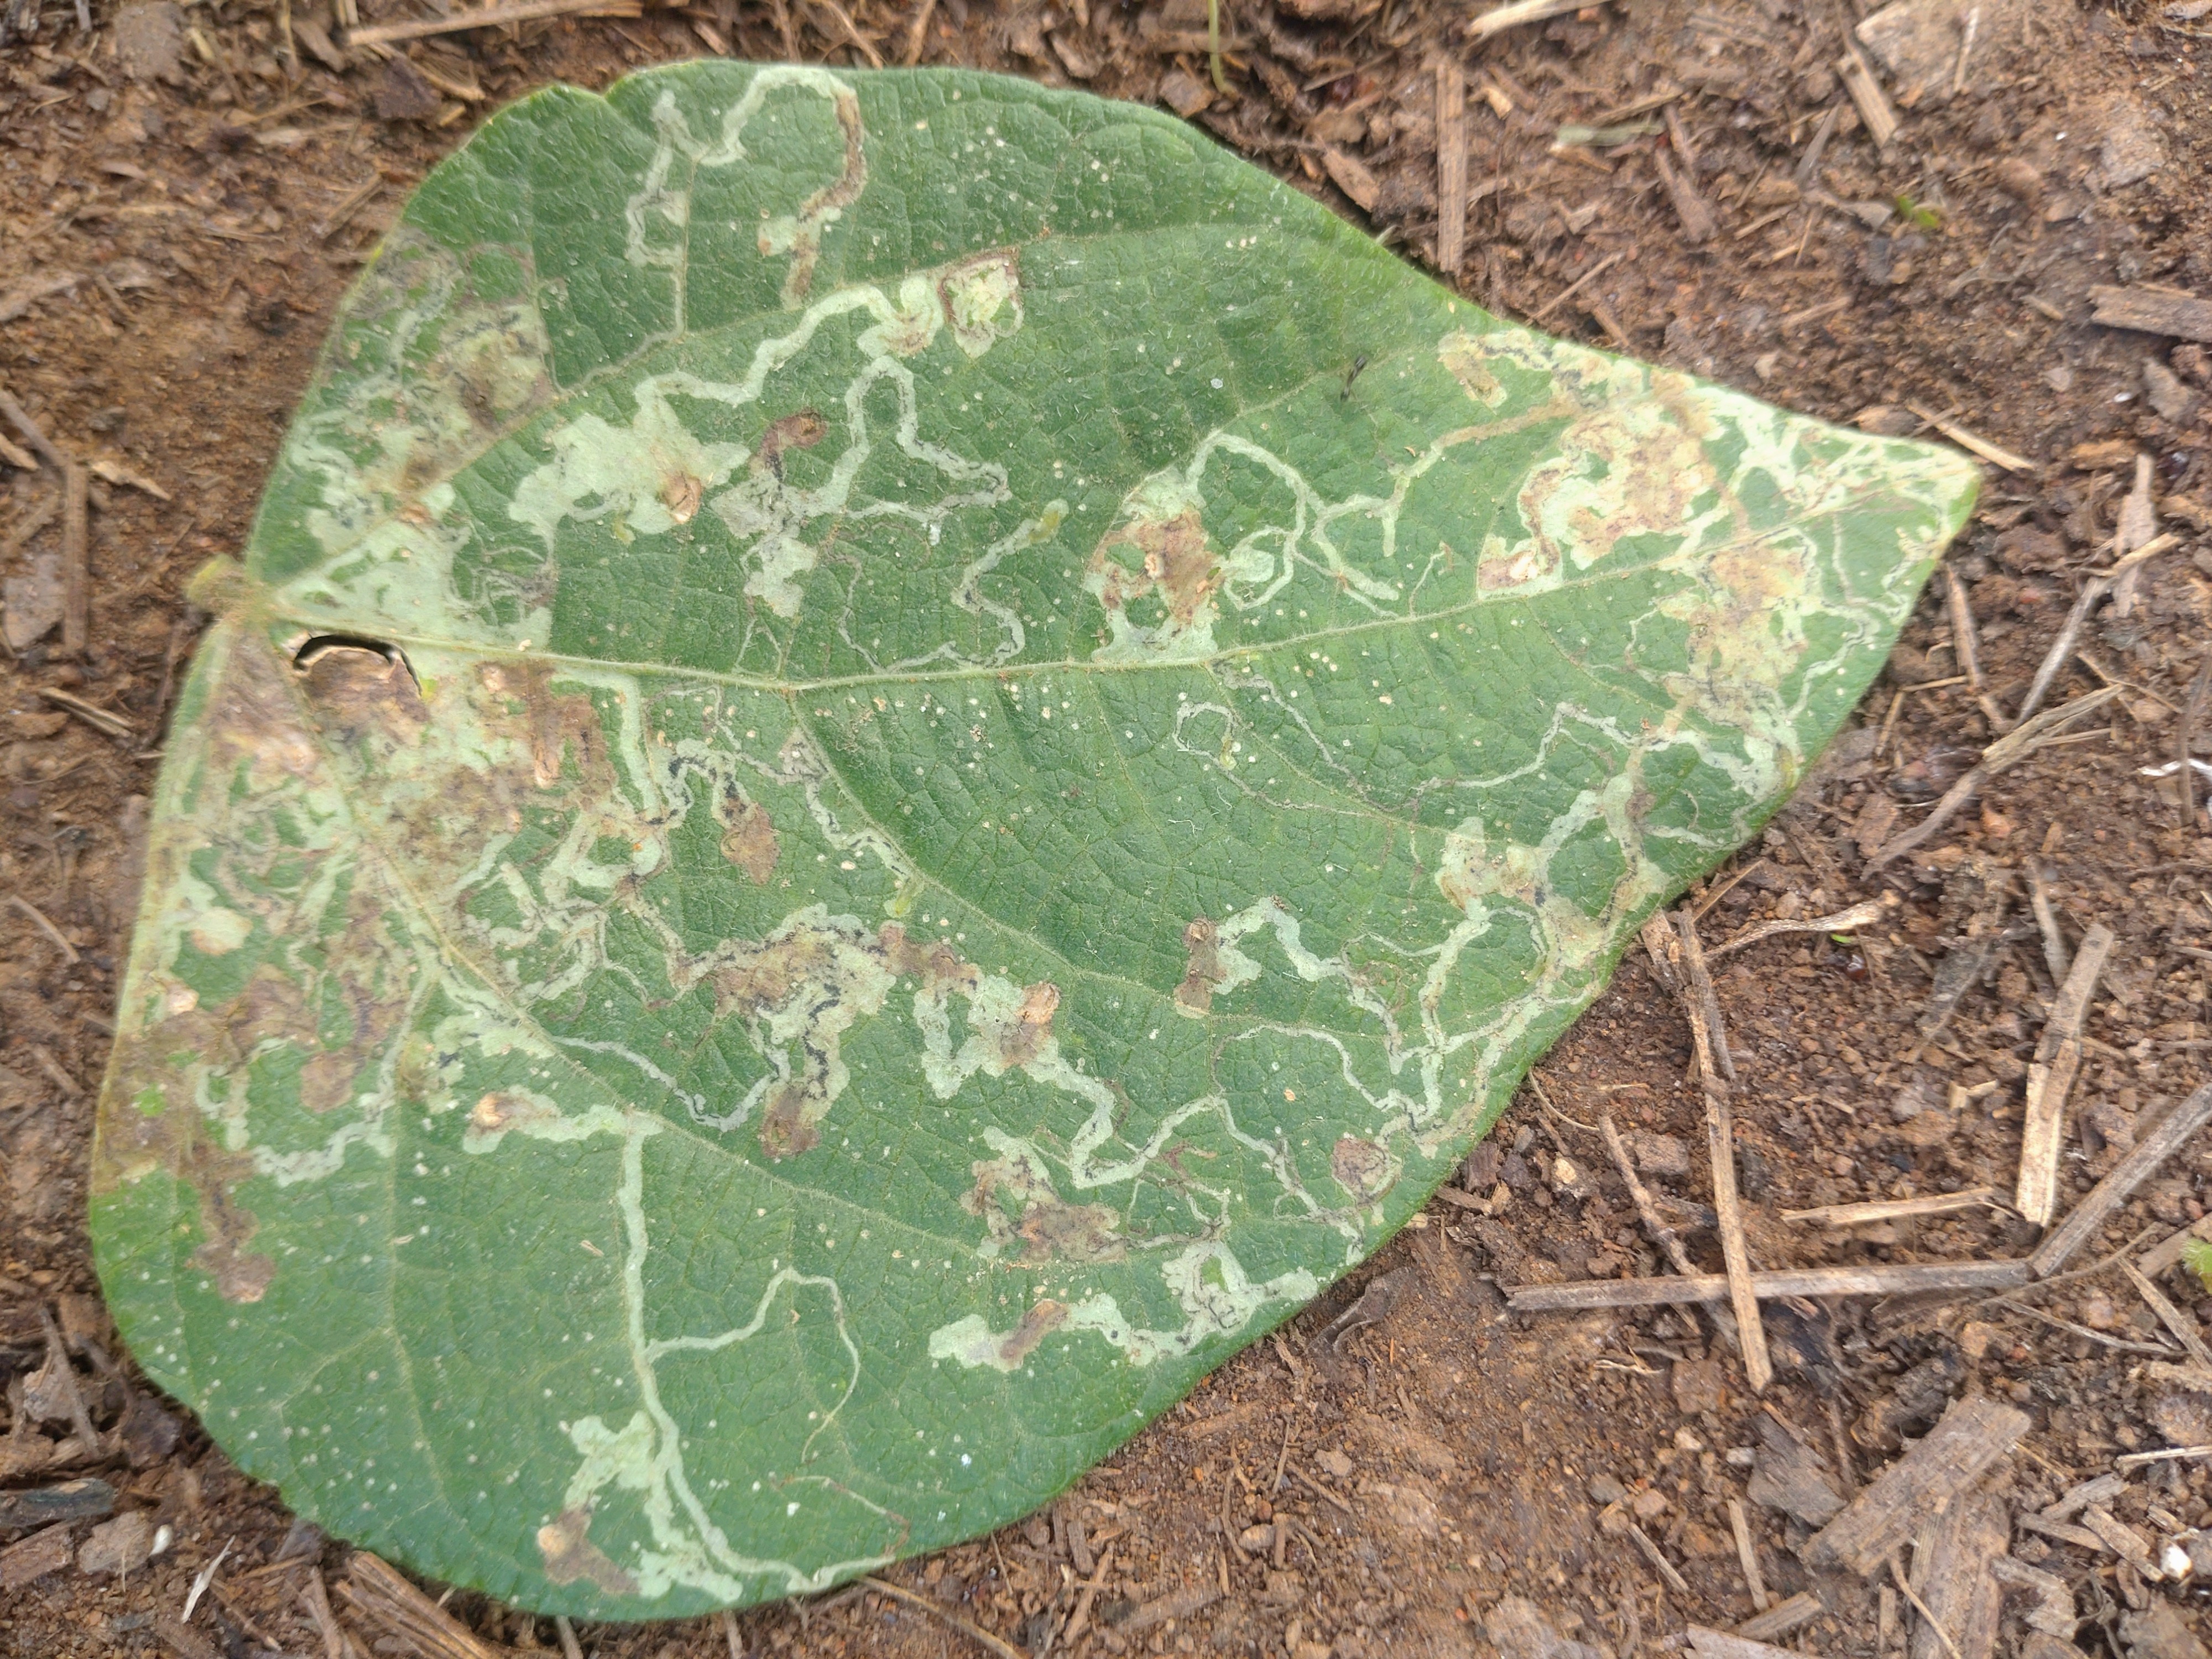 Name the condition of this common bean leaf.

anthracnose
